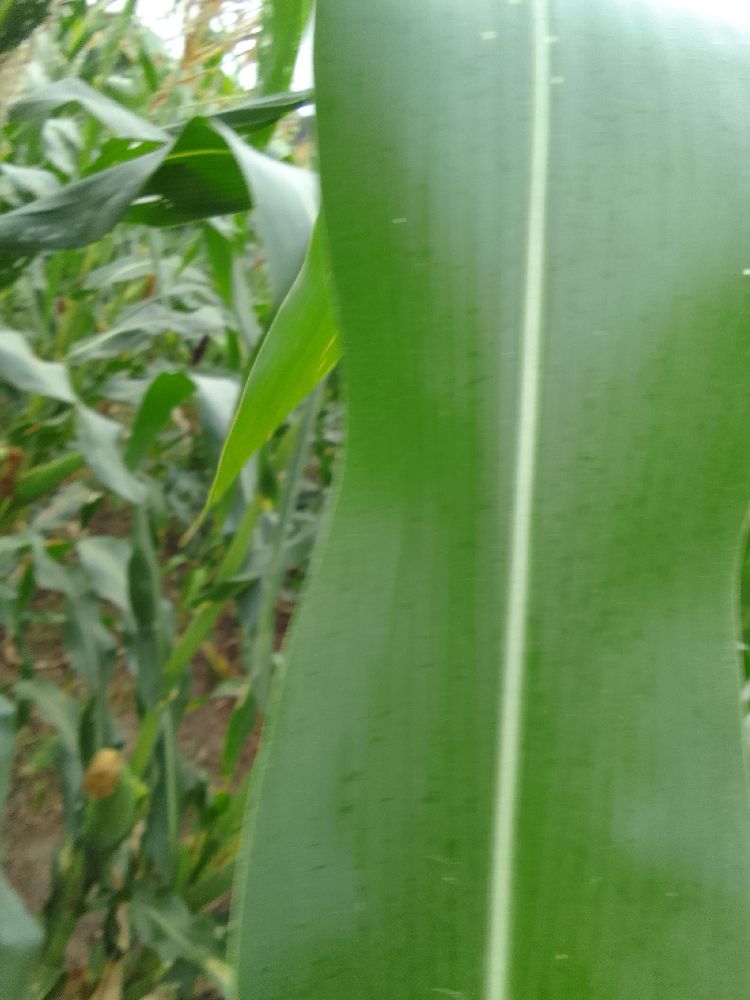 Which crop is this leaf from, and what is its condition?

maize, healthy
